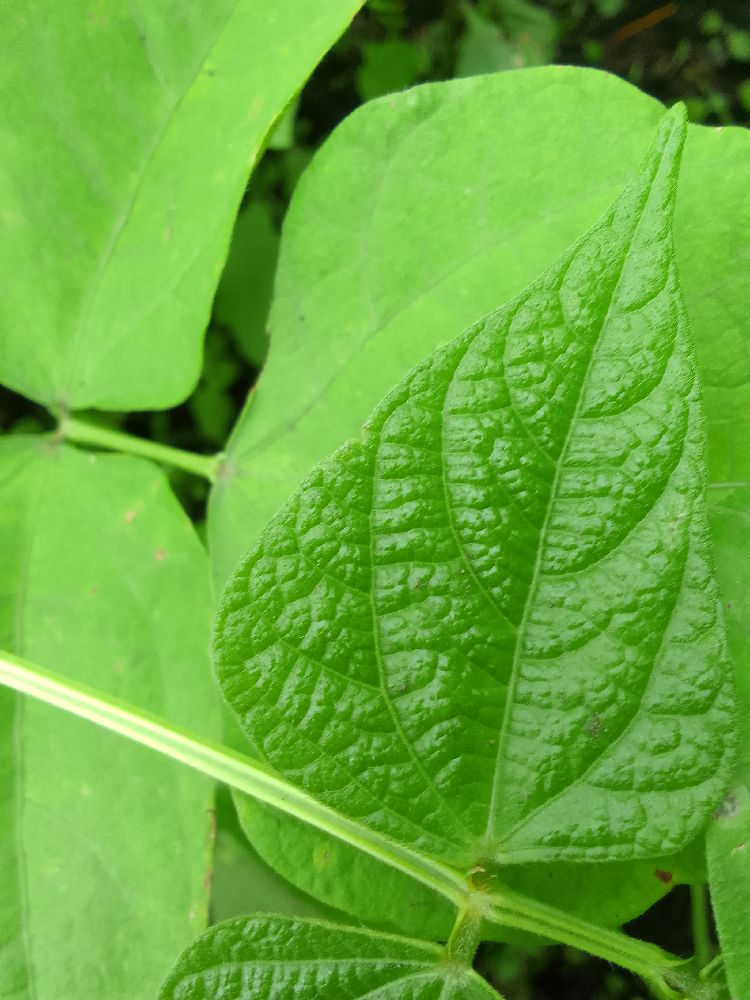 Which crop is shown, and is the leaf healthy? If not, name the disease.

common bean, healthy
